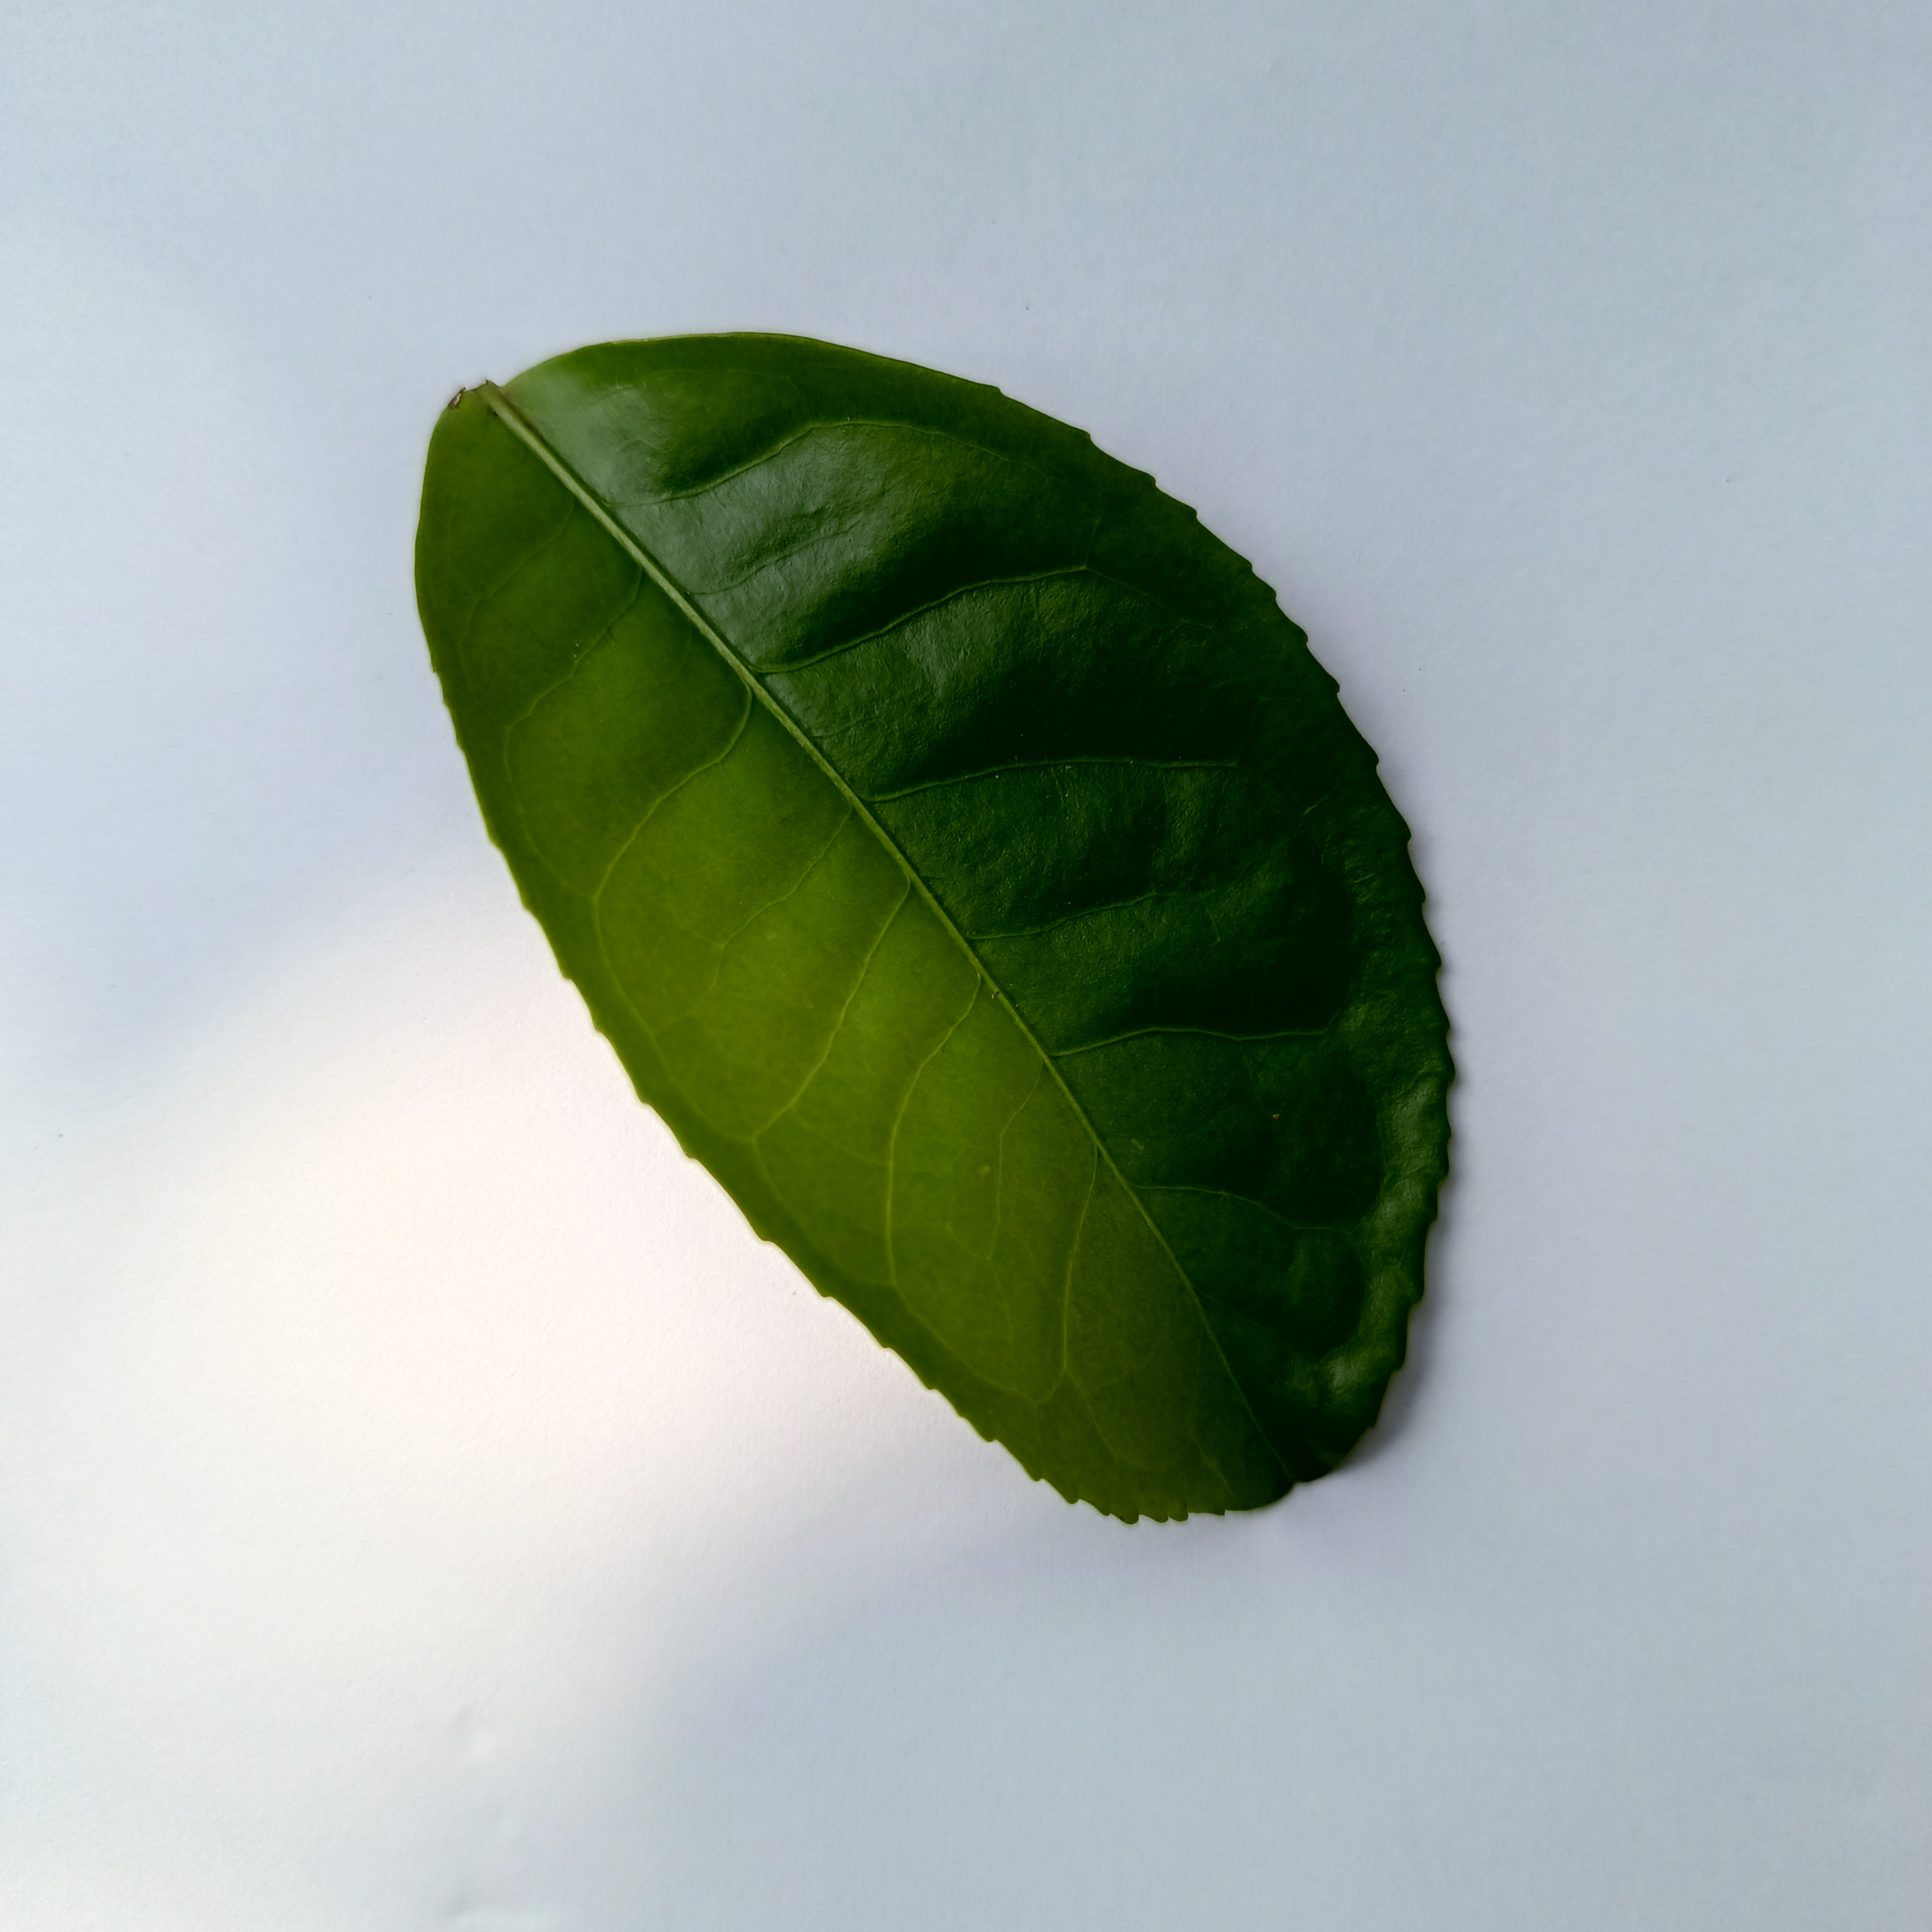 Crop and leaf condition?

tea, healthy
